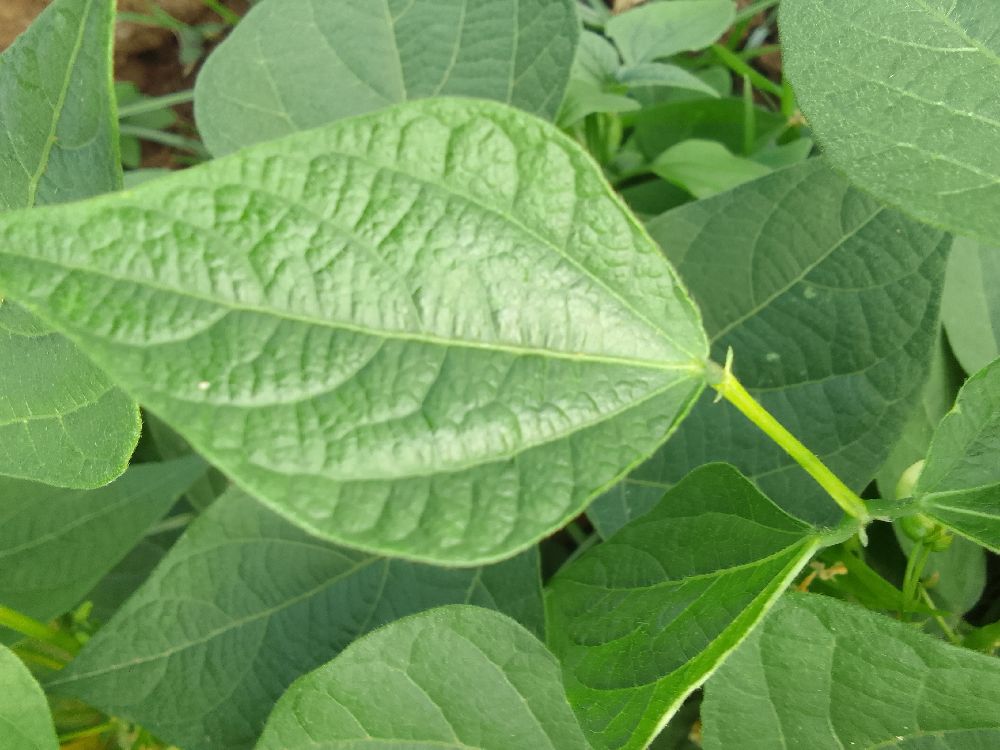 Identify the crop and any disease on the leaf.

common bean, healthy
